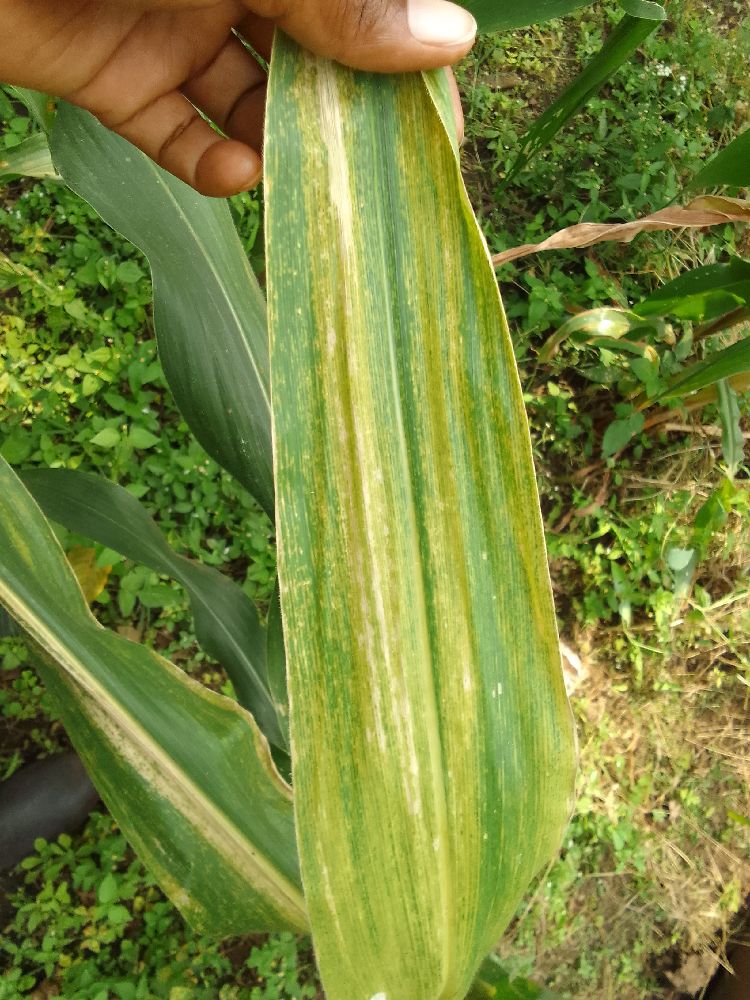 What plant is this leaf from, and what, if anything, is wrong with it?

maize, maize lethal necrosis
